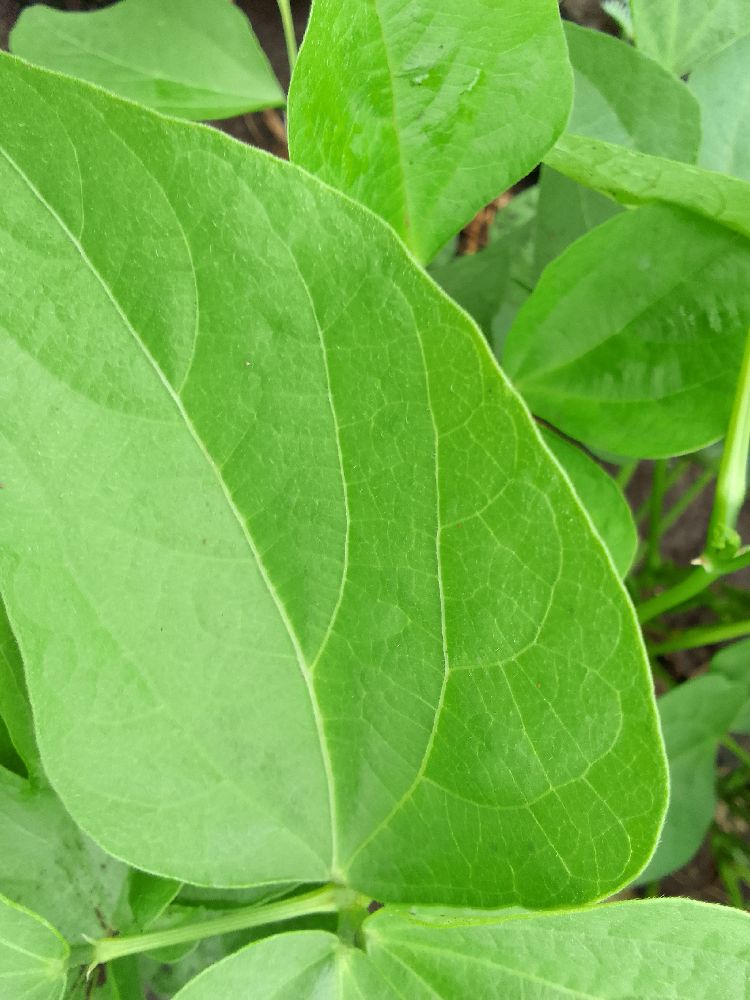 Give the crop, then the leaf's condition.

common bean, healthy
